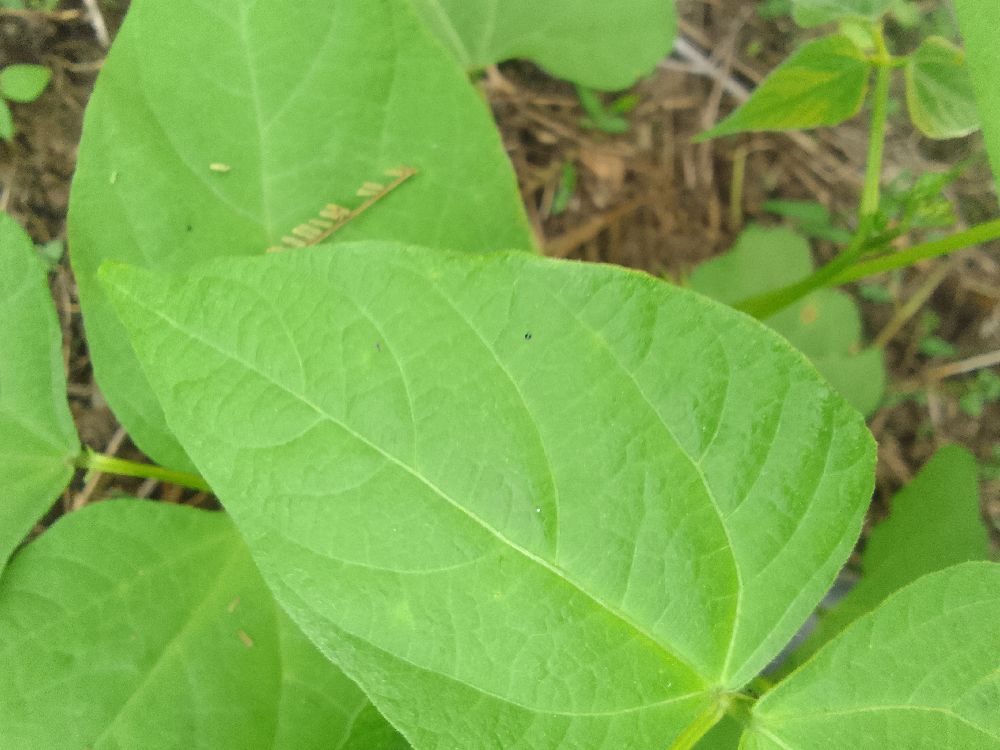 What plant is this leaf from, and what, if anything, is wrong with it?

common bean, healthy
